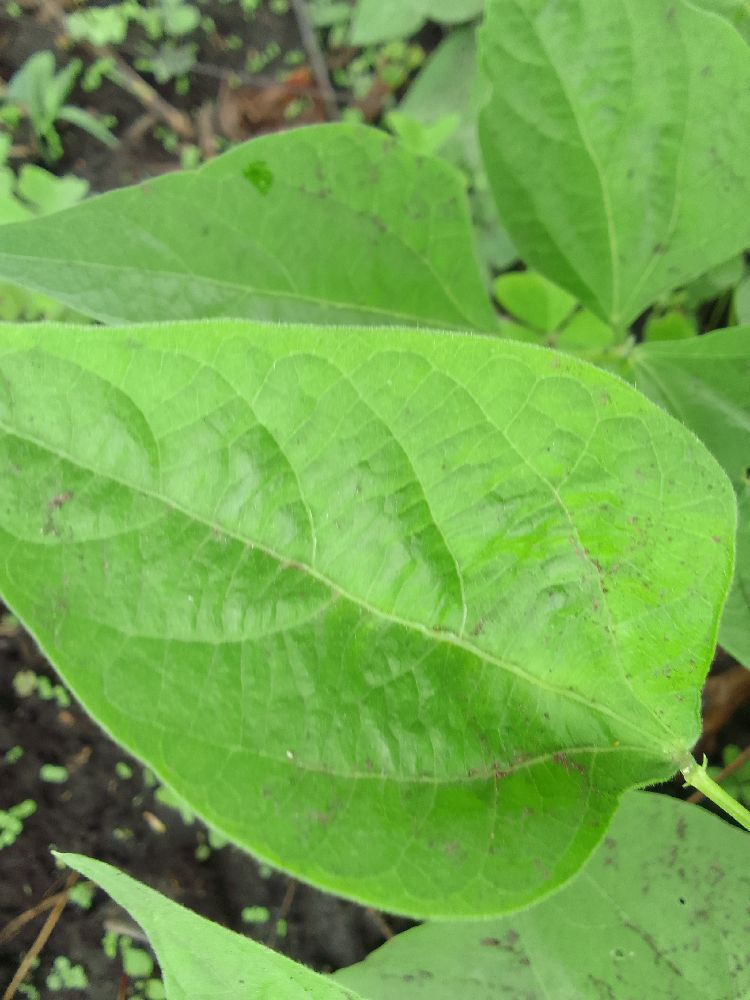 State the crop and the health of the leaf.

common bean, healthy
